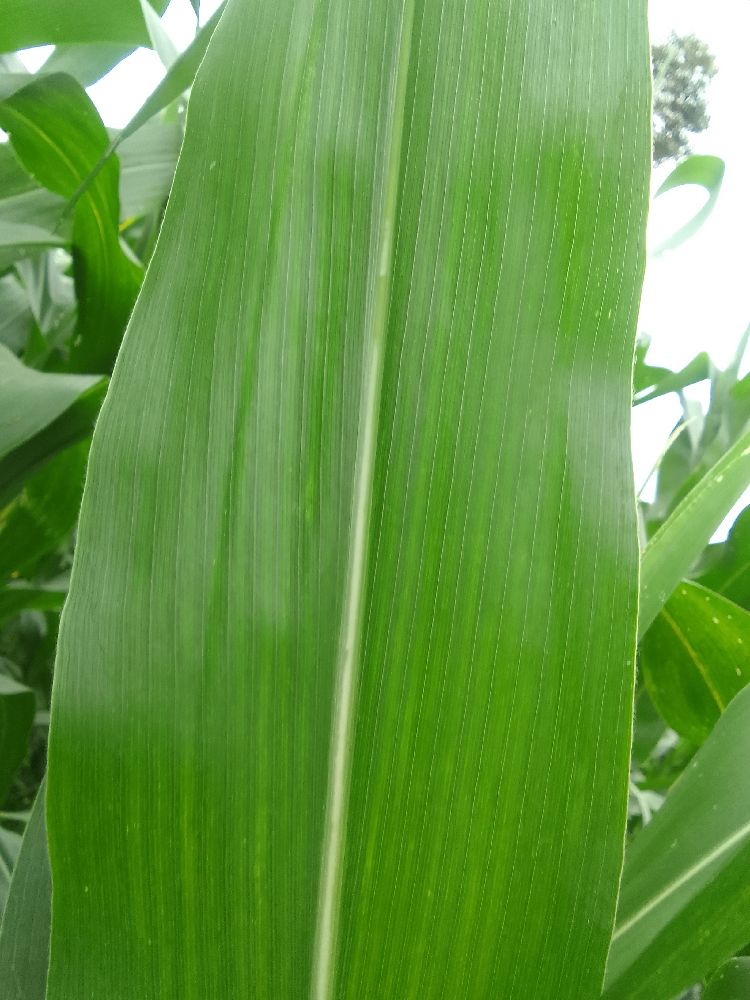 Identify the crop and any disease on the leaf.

maize, healthy
